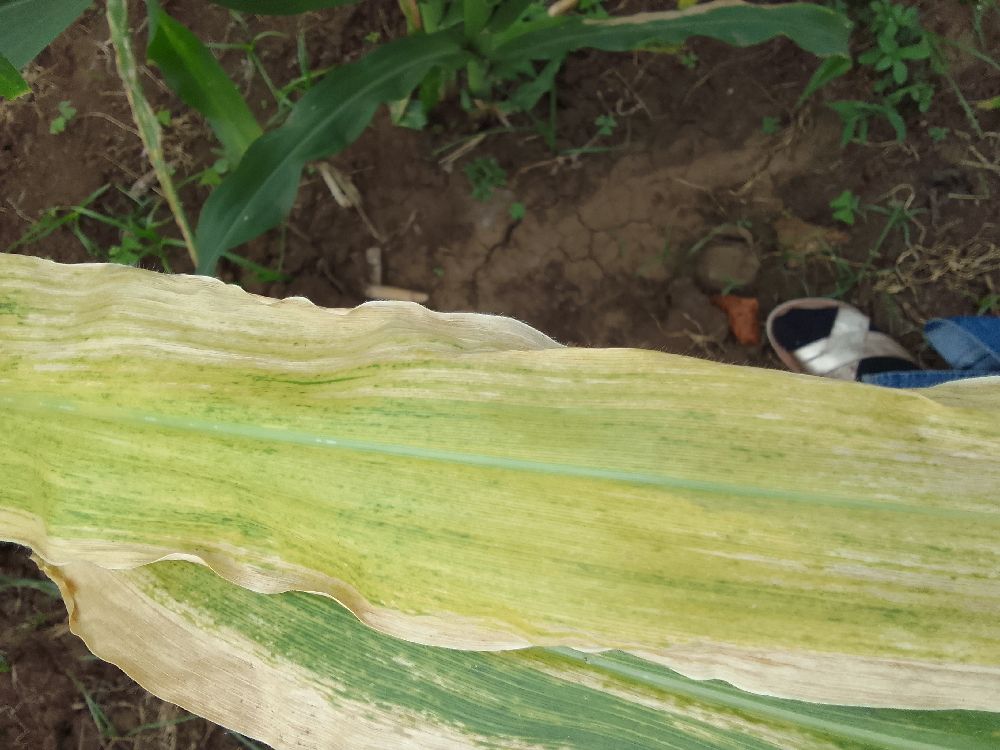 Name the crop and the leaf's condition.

maize, maize lethal necrosis
